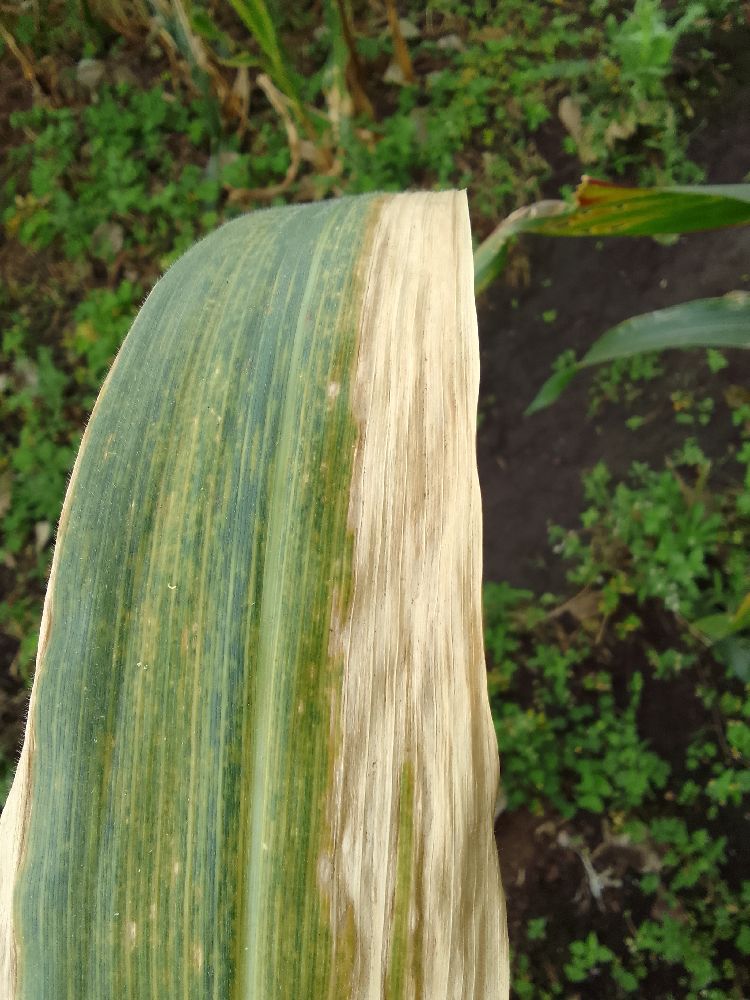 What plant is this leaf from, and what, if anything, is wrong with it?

maize, maize lethal necrosis
